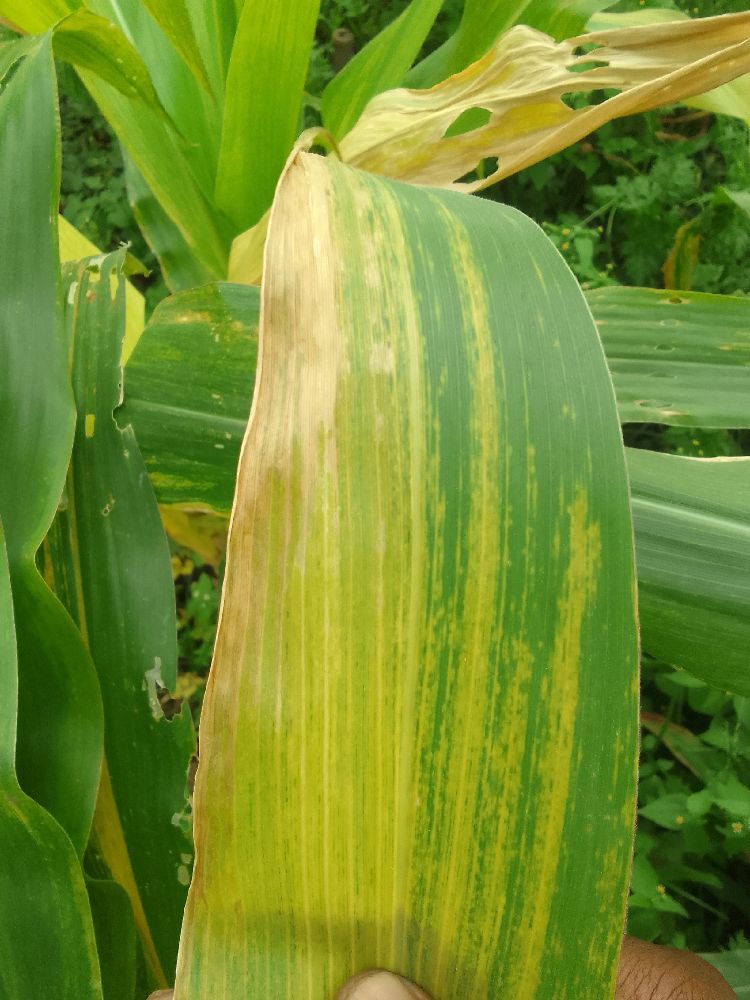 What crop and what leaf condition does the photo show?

maize, maize lethal necrosis
